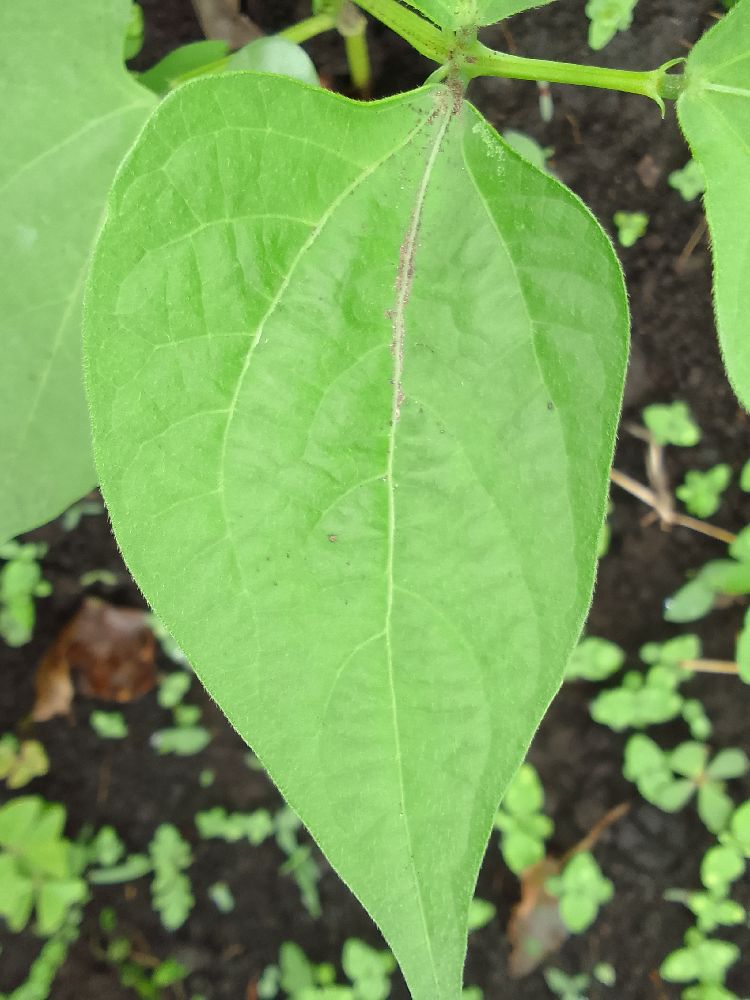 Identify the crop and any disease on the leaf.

common bean, healthy
